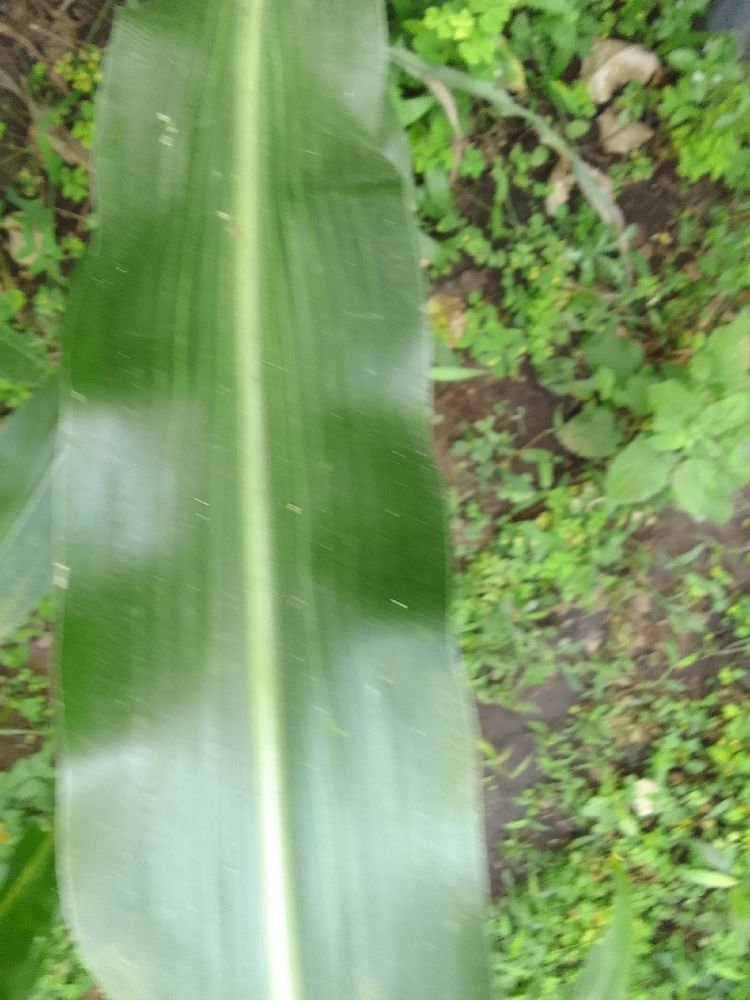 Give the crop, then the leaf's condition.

maize, healthy
